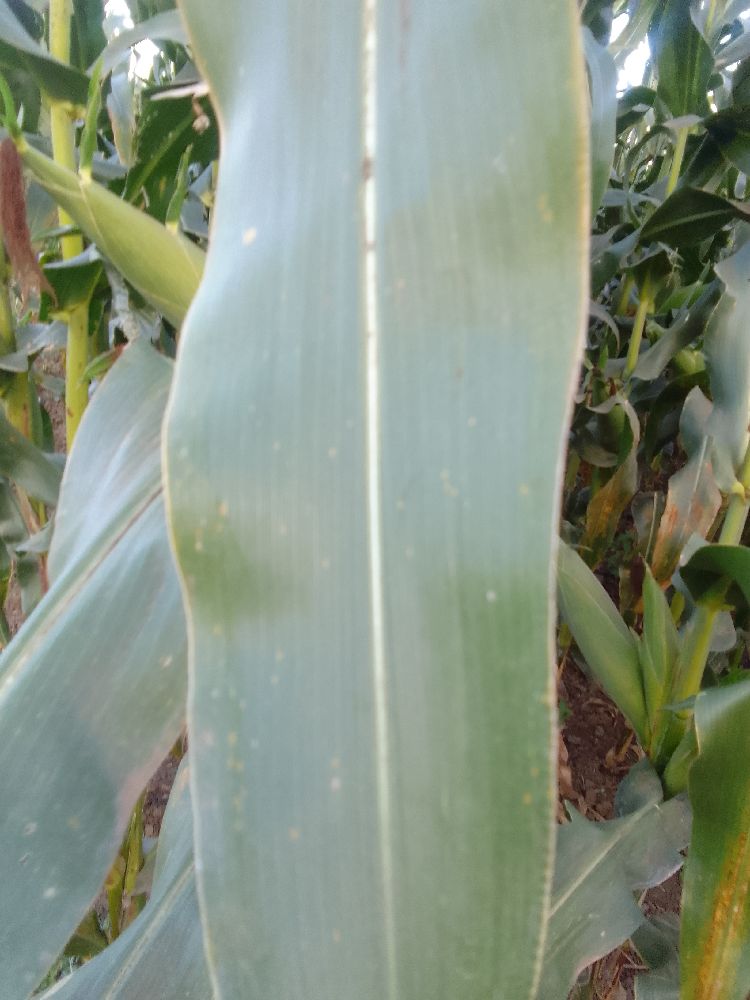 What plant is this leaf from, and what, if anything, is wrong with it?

maize, healthy
